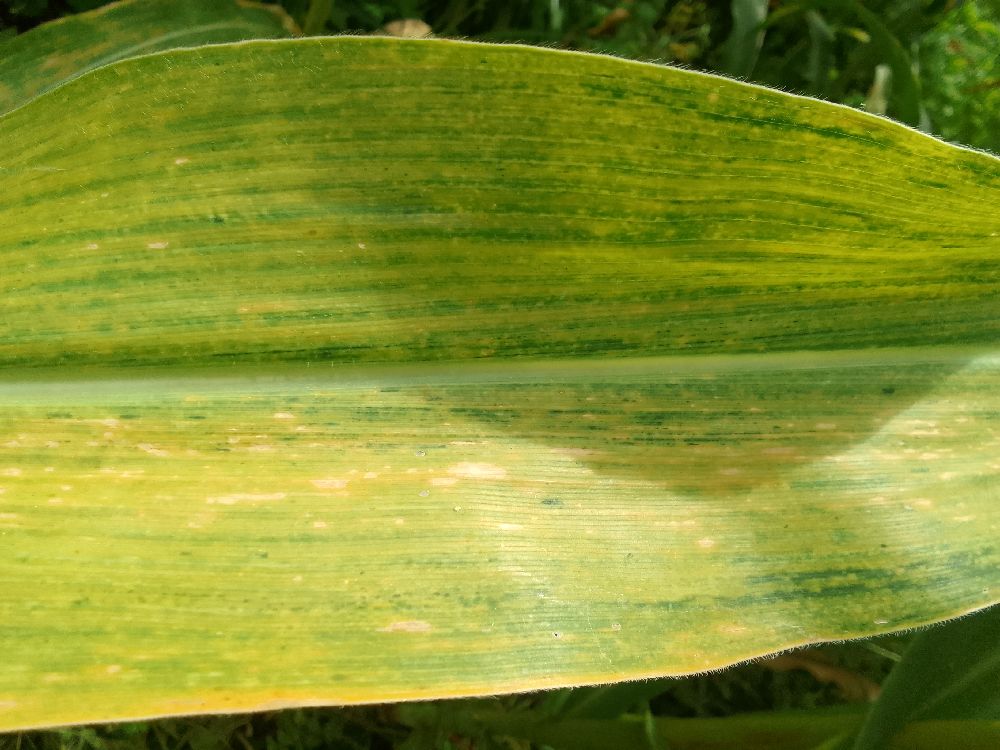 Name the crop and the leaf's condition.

maize, maize lethal necrosis
